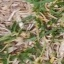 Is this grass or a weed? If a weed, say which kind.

grass
